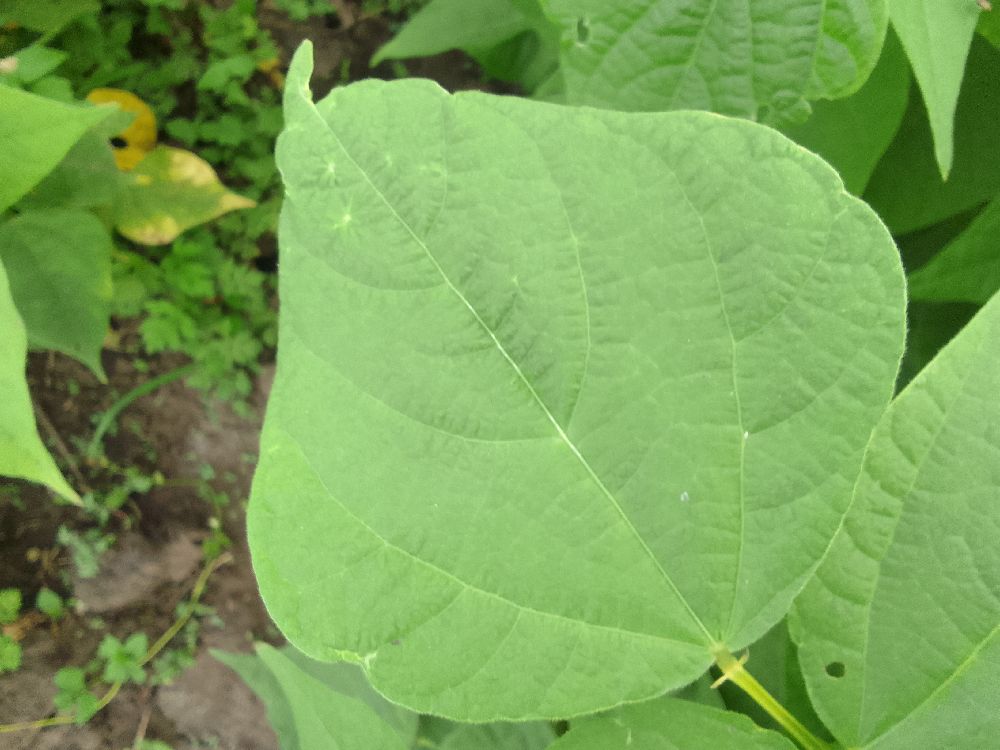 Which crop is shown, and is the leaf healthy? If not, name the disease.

common bean, healthy
